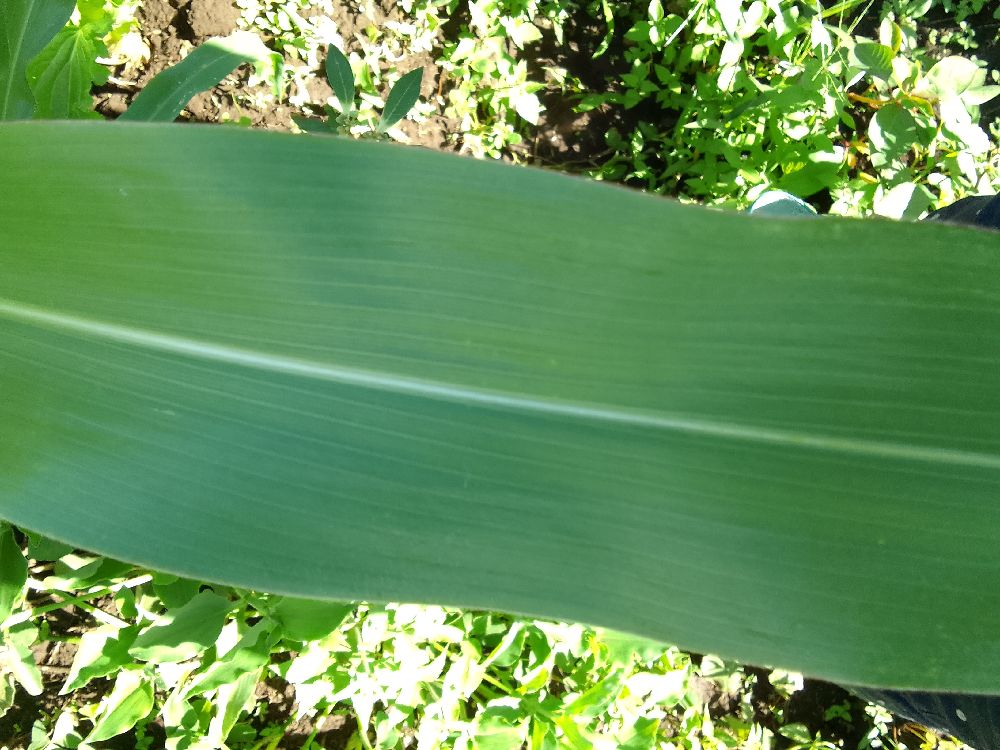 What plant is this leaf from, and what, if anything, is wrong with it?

maize, healthy
